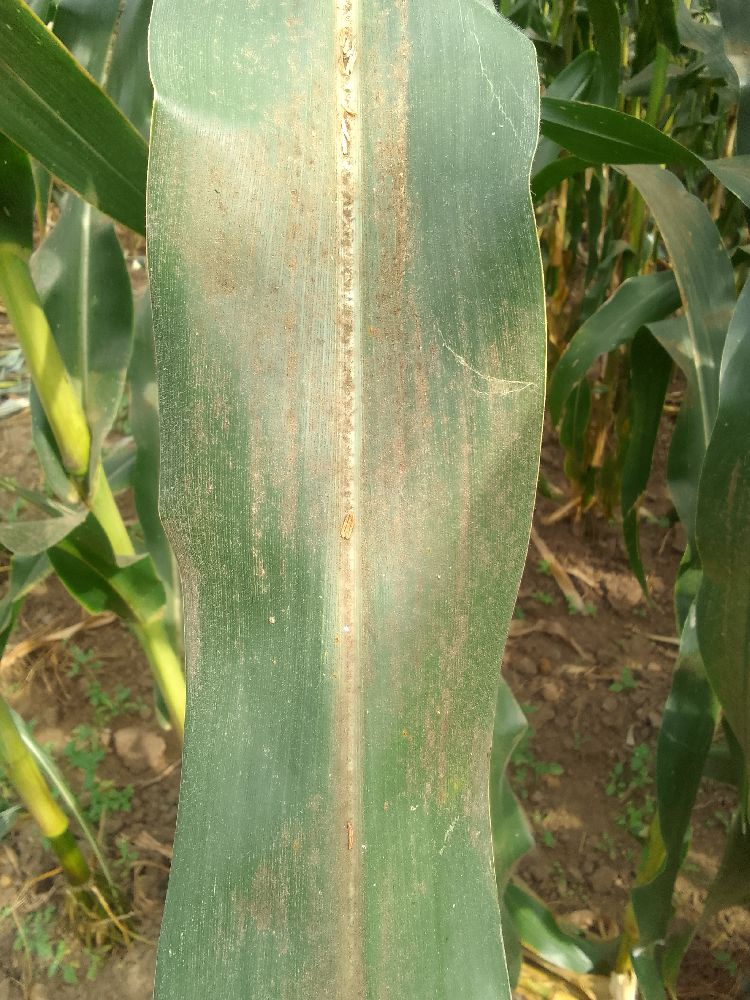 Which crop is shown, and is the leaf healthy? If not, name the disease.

maize, healthy
